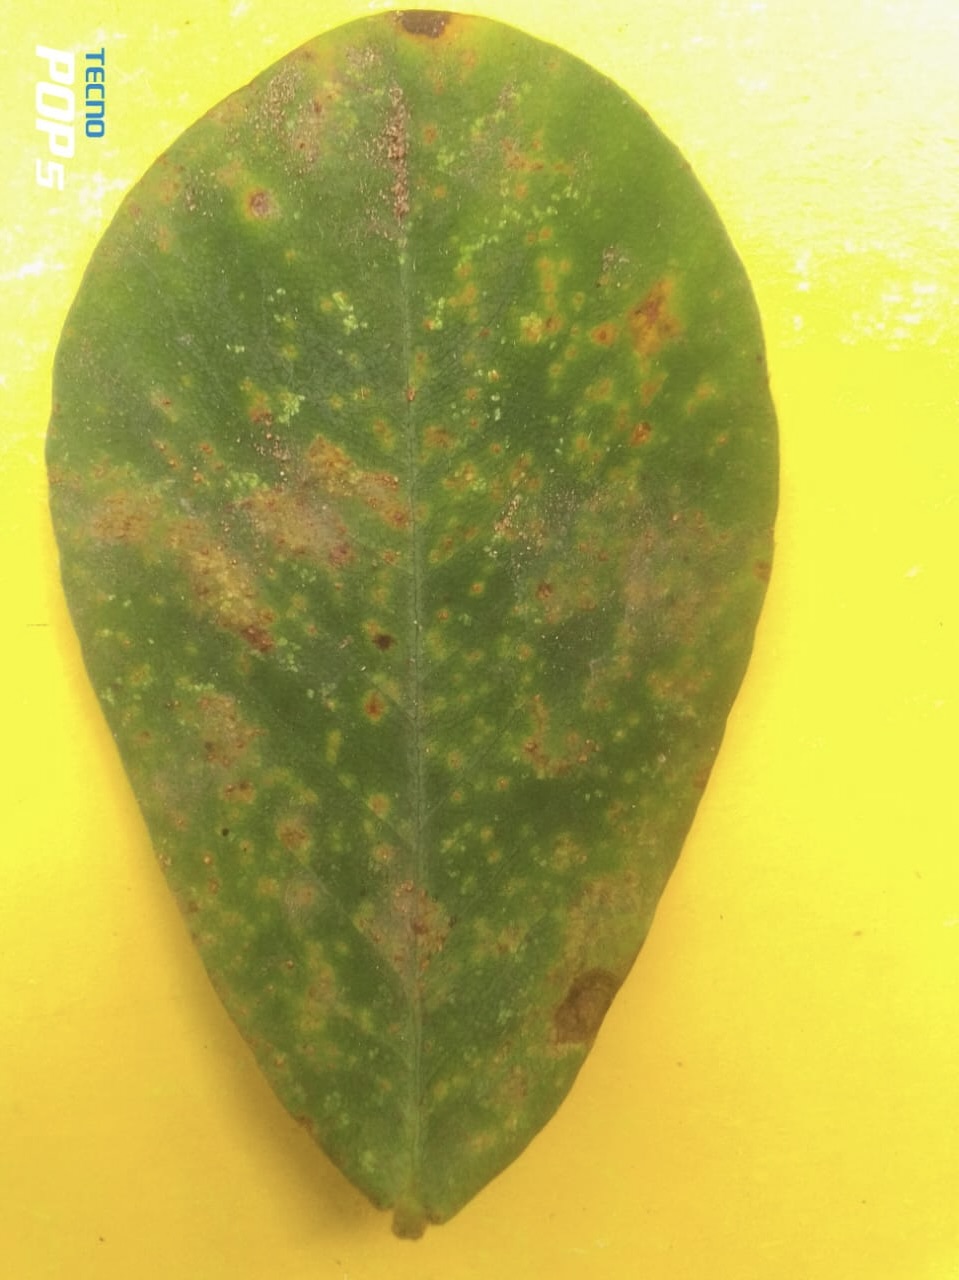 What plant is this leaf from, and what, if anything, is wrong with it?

peanut, passalora arachidicola
